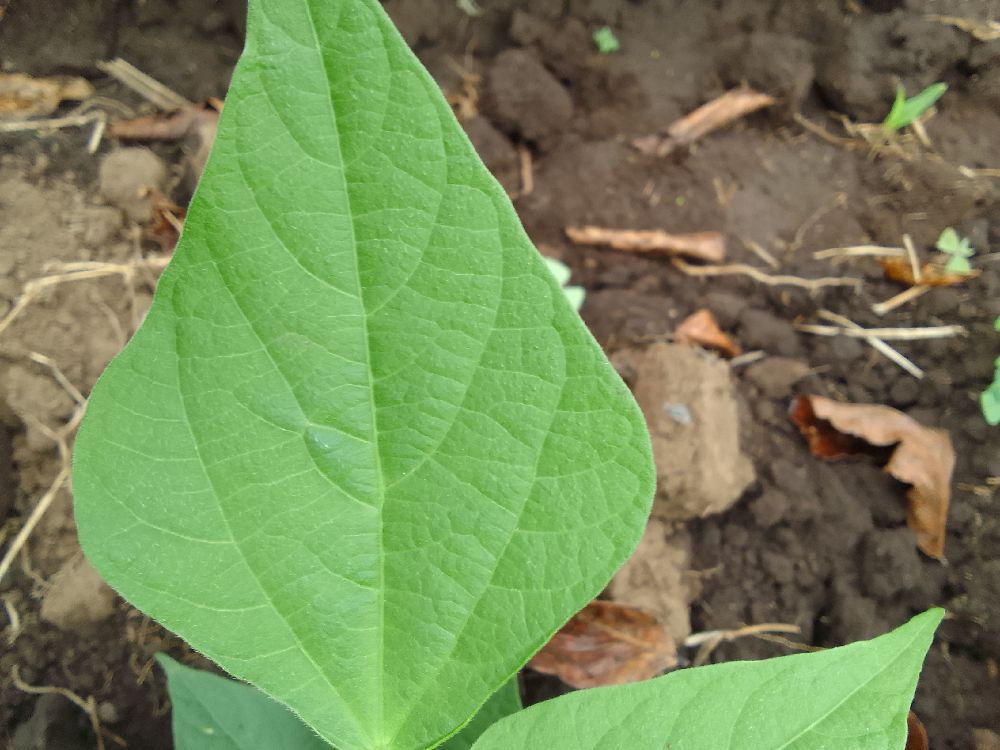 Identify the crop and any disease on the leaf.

common bean, healthy
